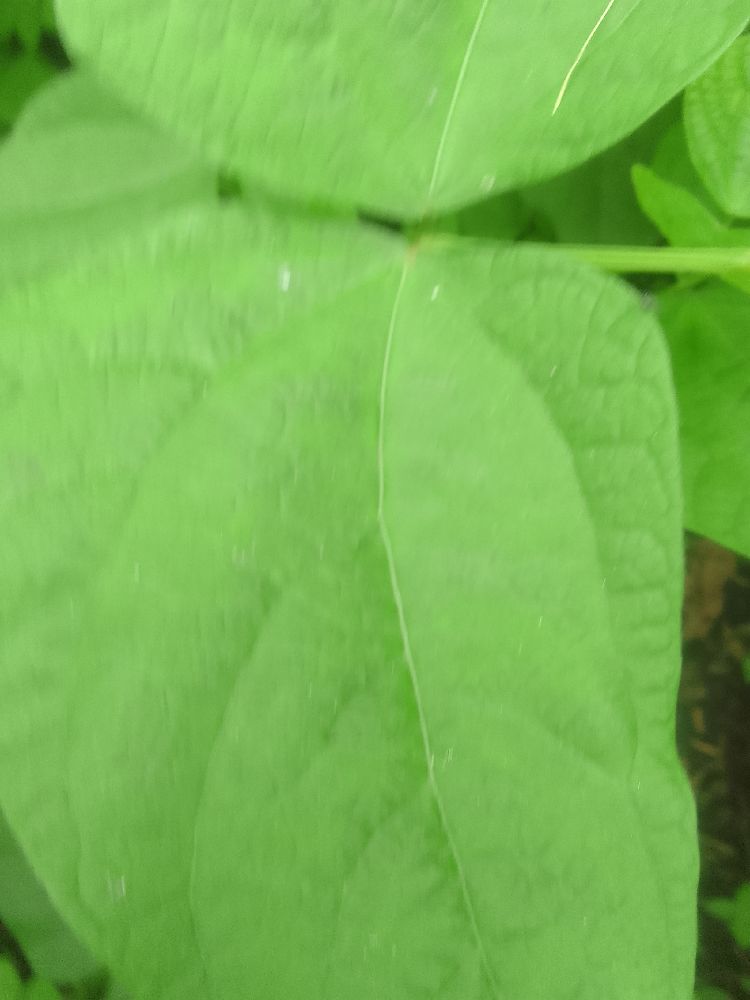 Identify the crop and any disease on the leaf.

common bean, healthy
